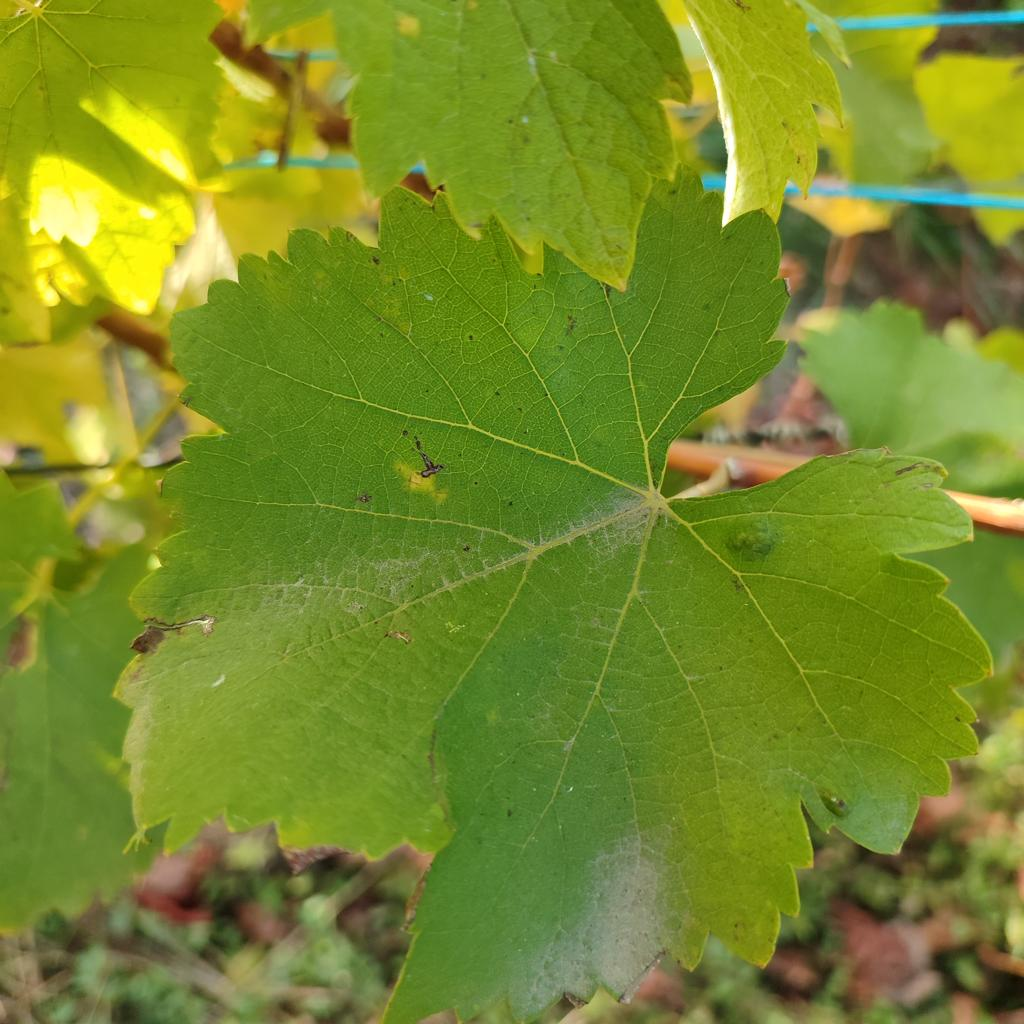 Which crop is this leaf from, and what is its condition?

grapevine, powdery mildew
